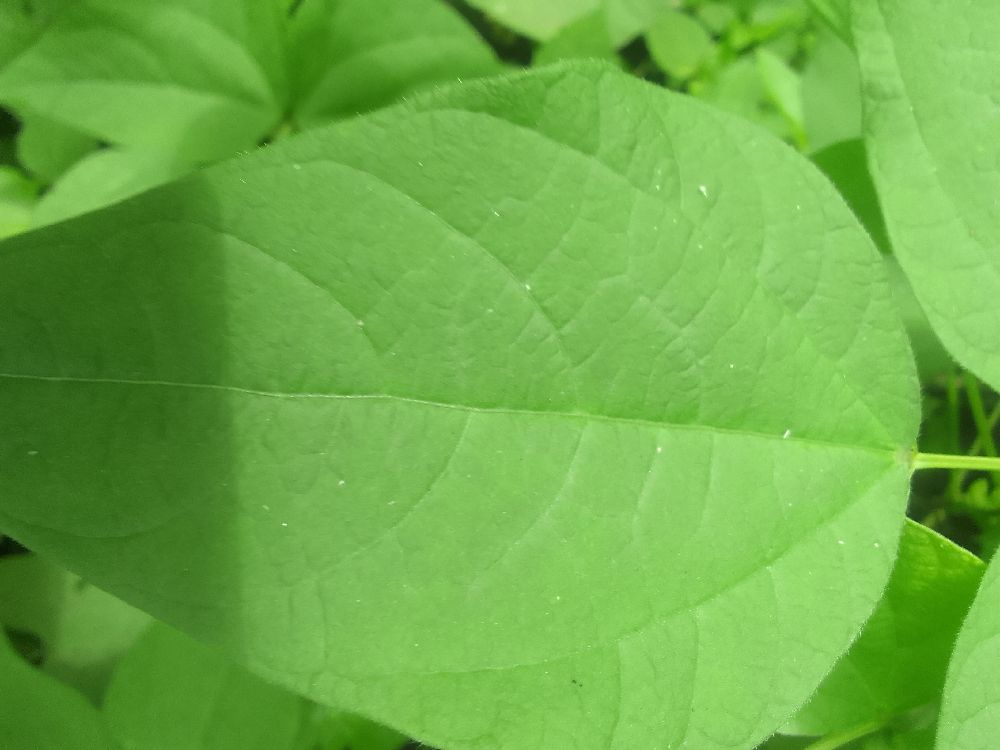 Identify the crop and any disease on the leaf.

common bean, healthy
